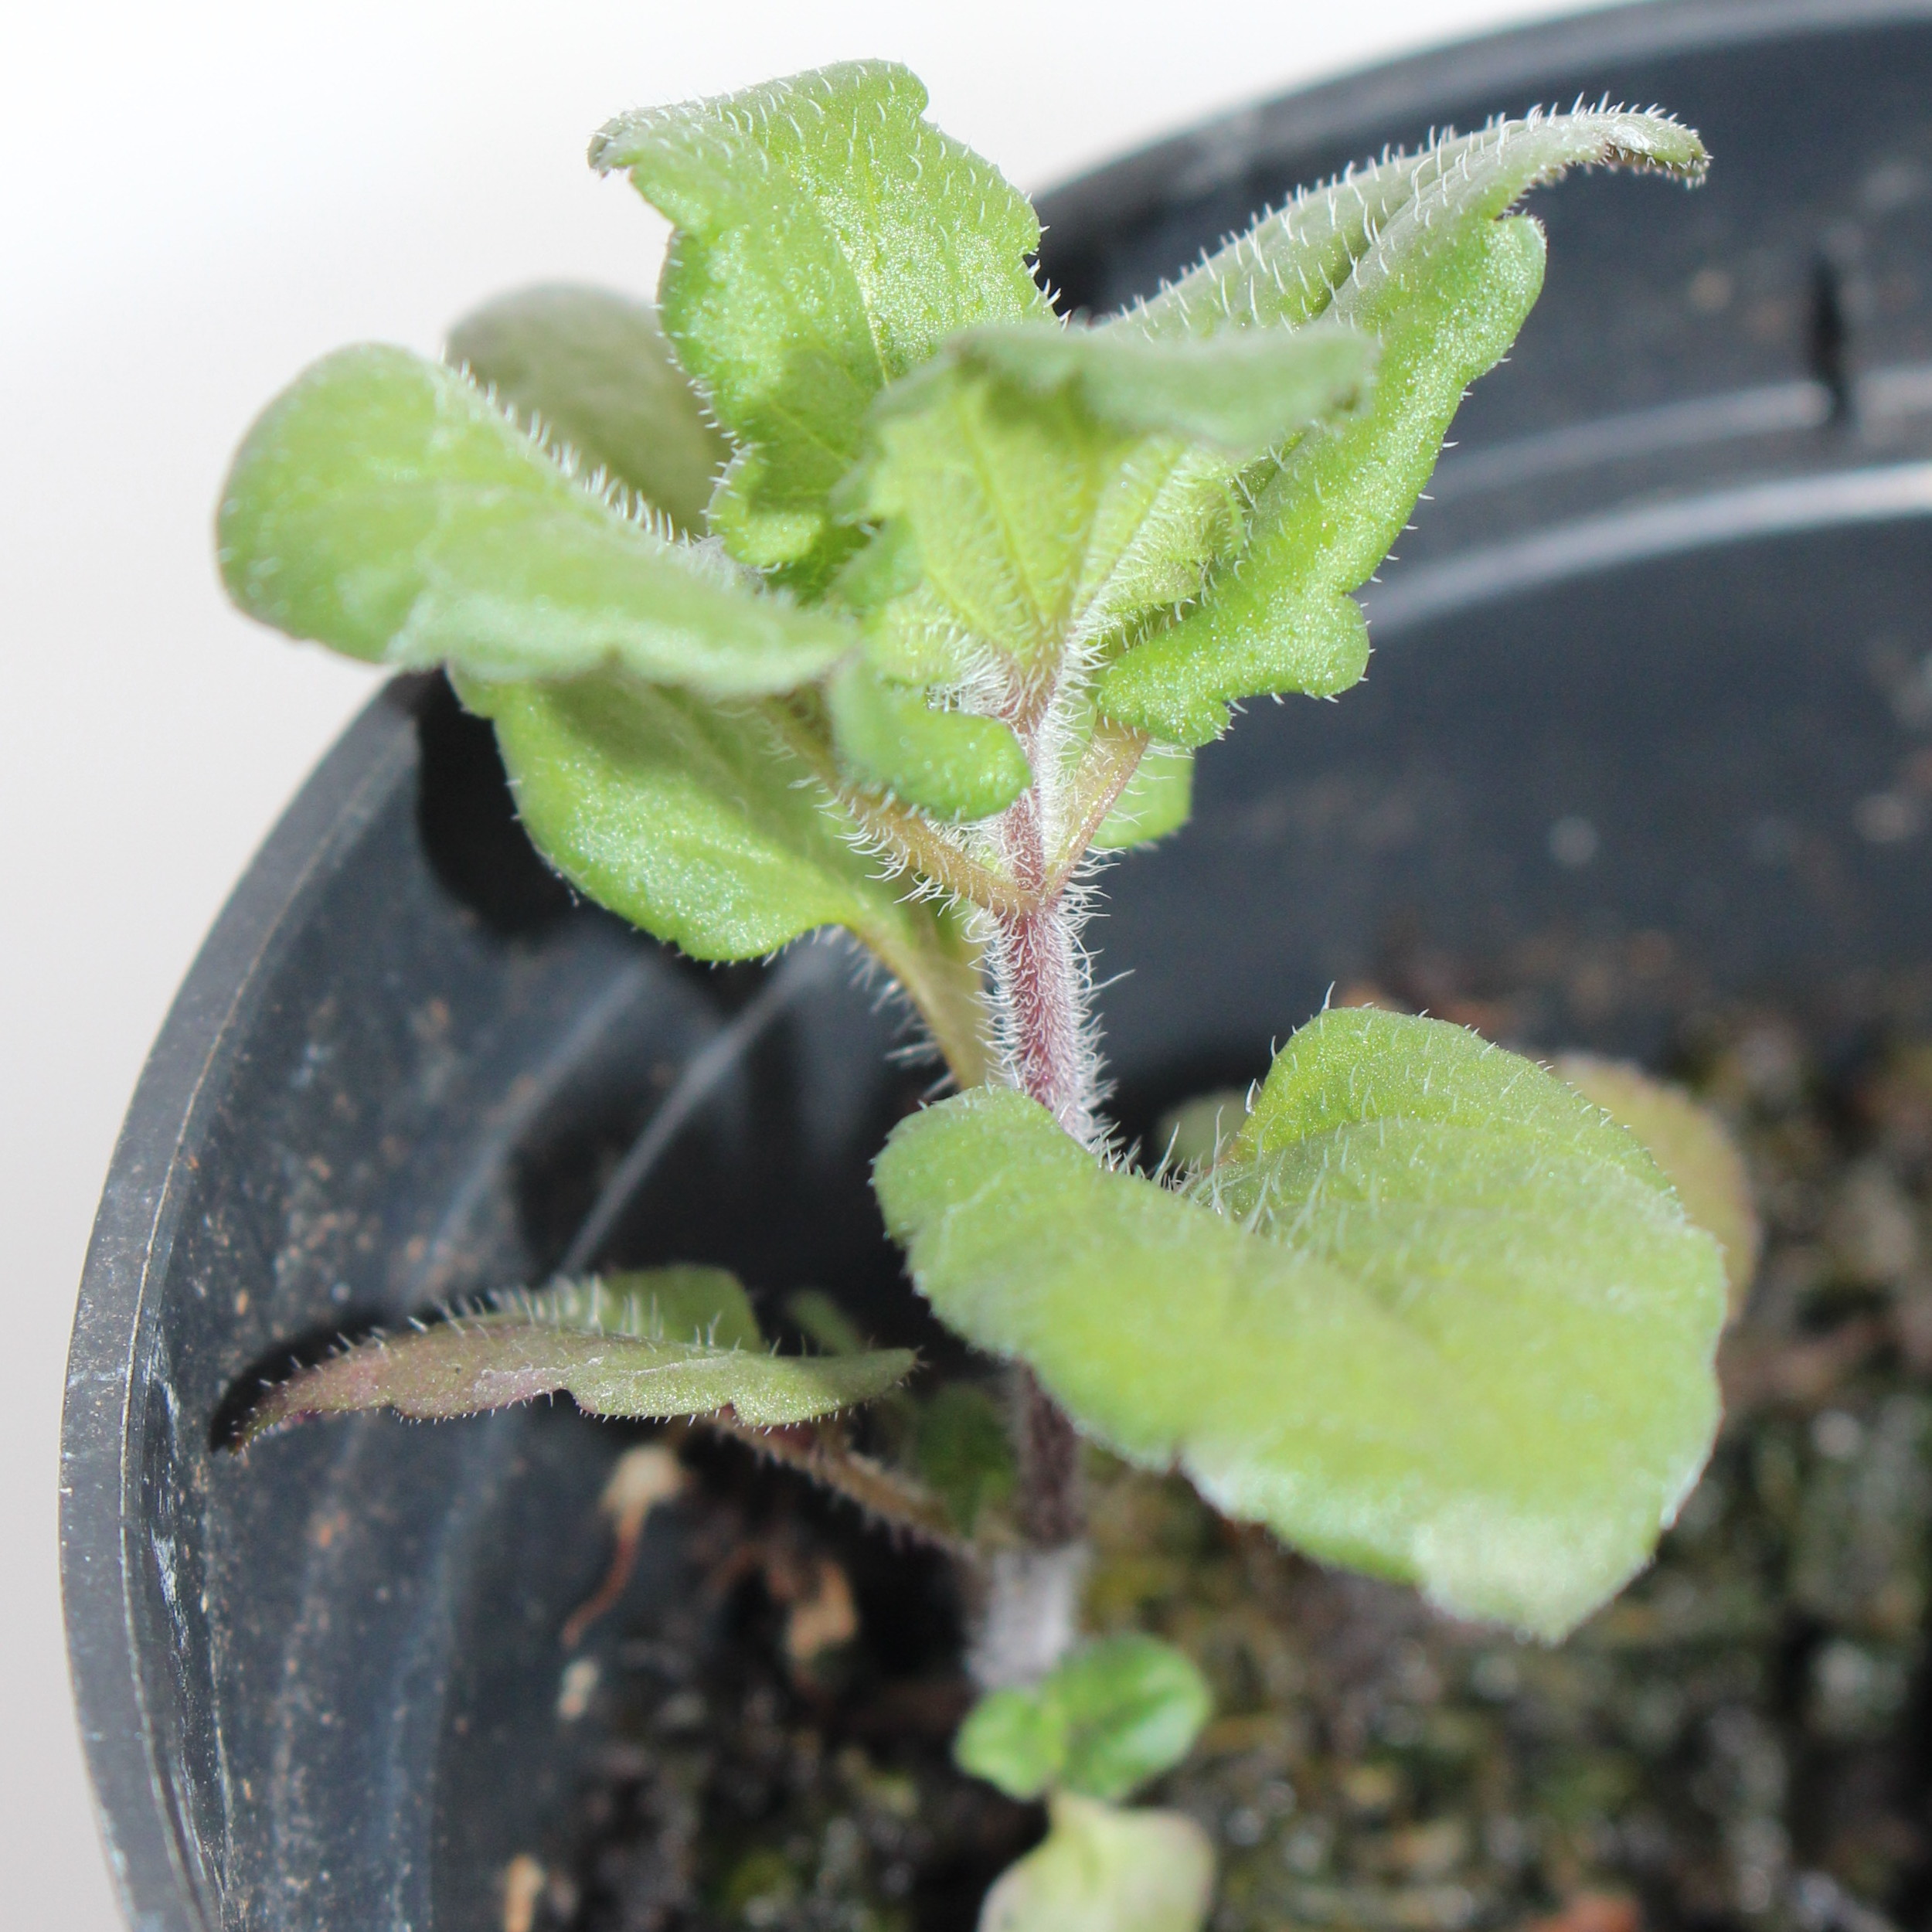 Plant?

Veronica persica
